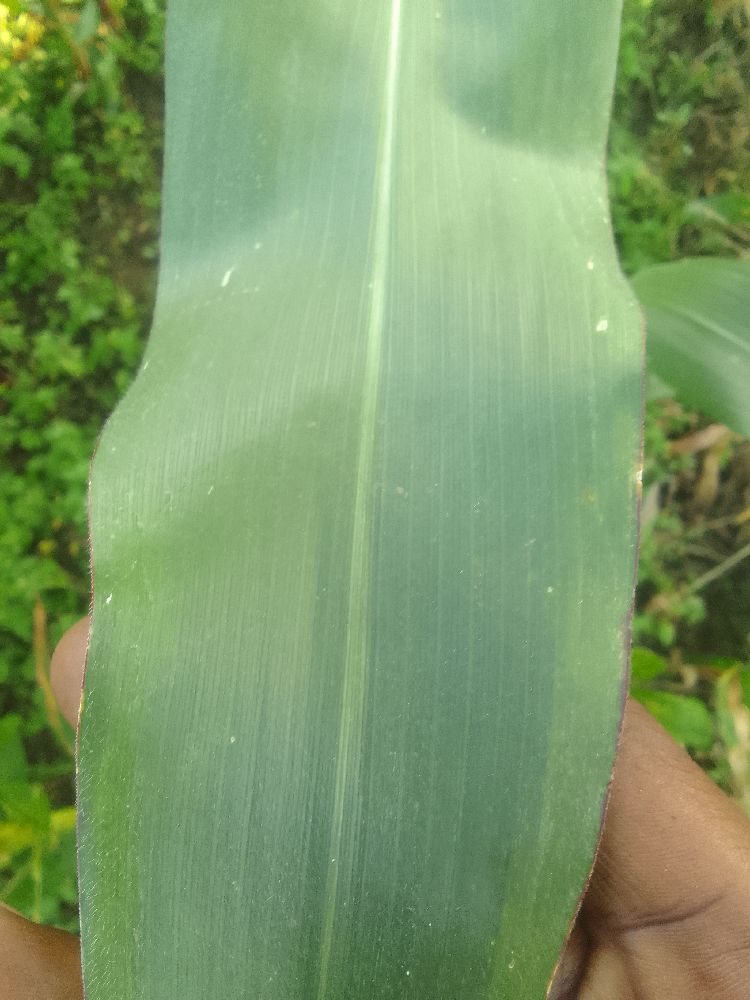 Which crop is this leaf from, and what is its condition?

maize, healthy
